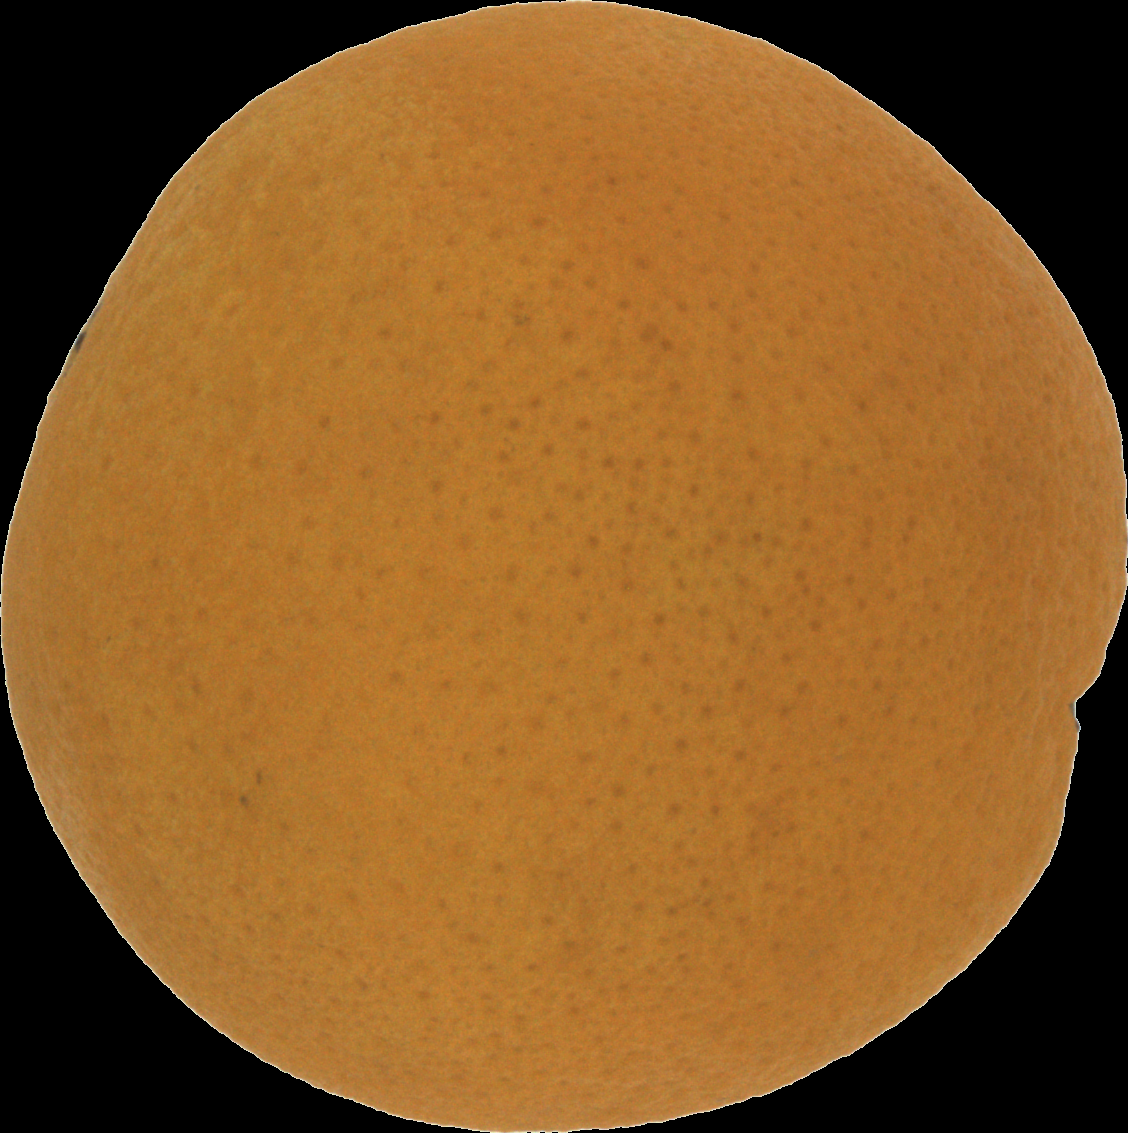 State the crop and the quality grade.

orange, good
